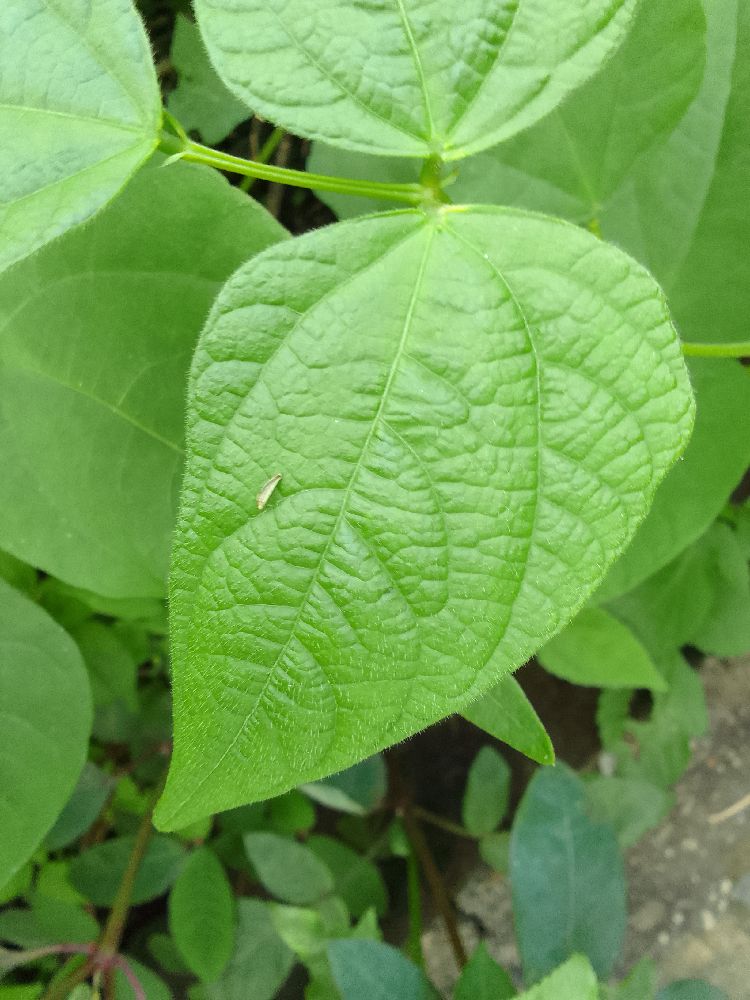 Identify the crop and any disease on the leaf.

common bean, healthy
